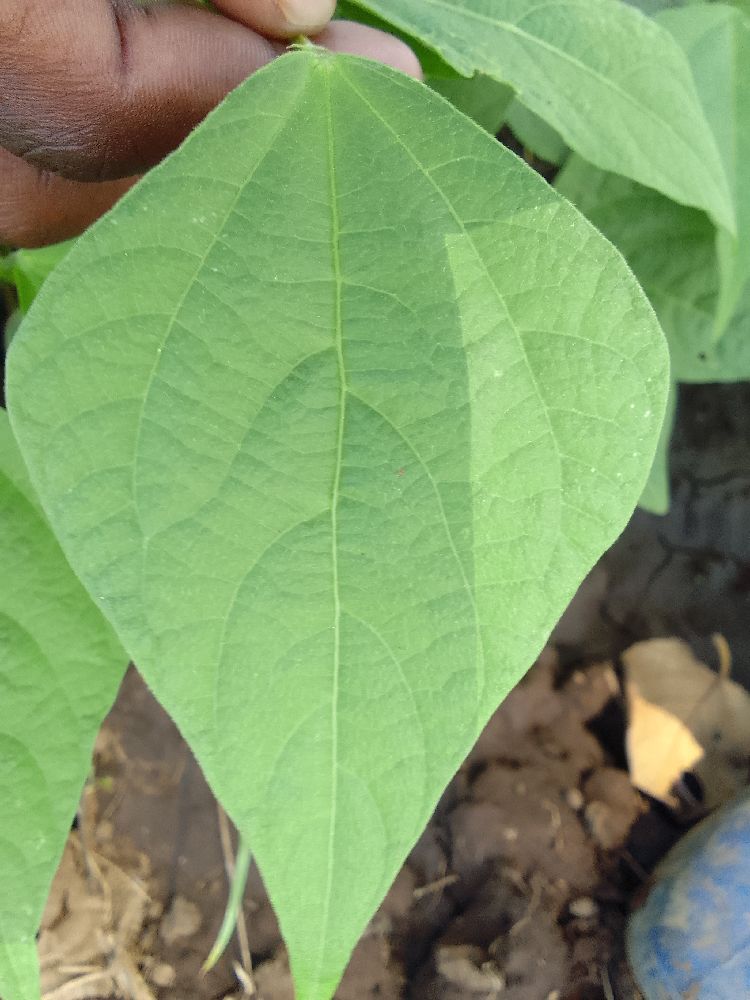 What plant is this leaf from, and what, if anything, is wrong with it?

common bean, healthy
